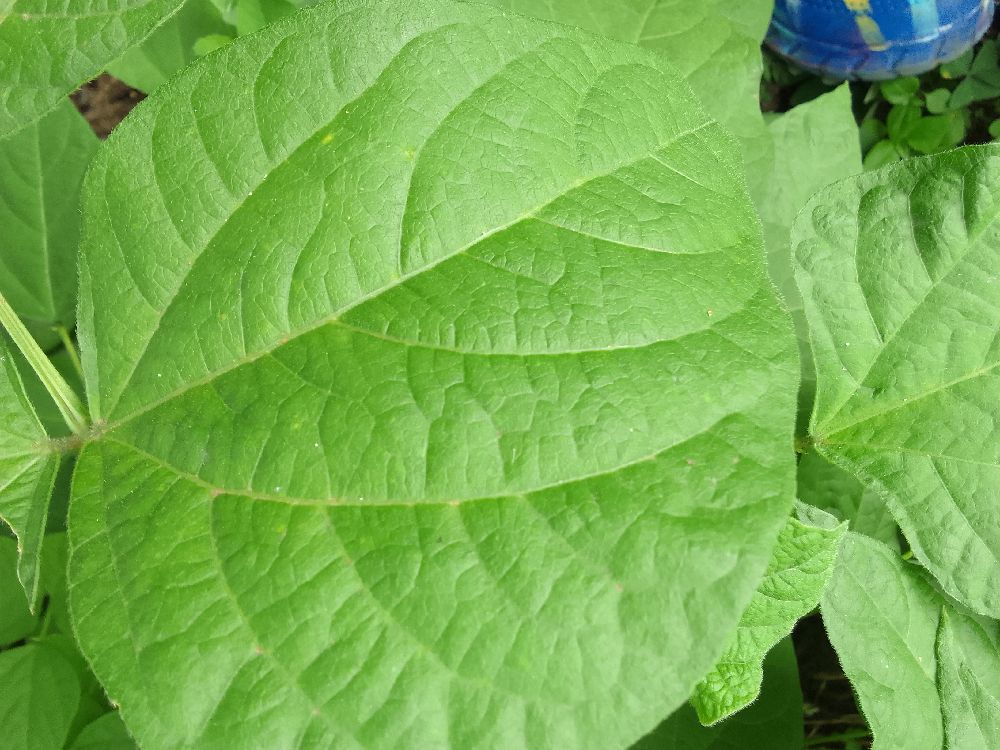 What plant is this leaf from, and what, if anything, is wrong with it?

common bean, healthy
